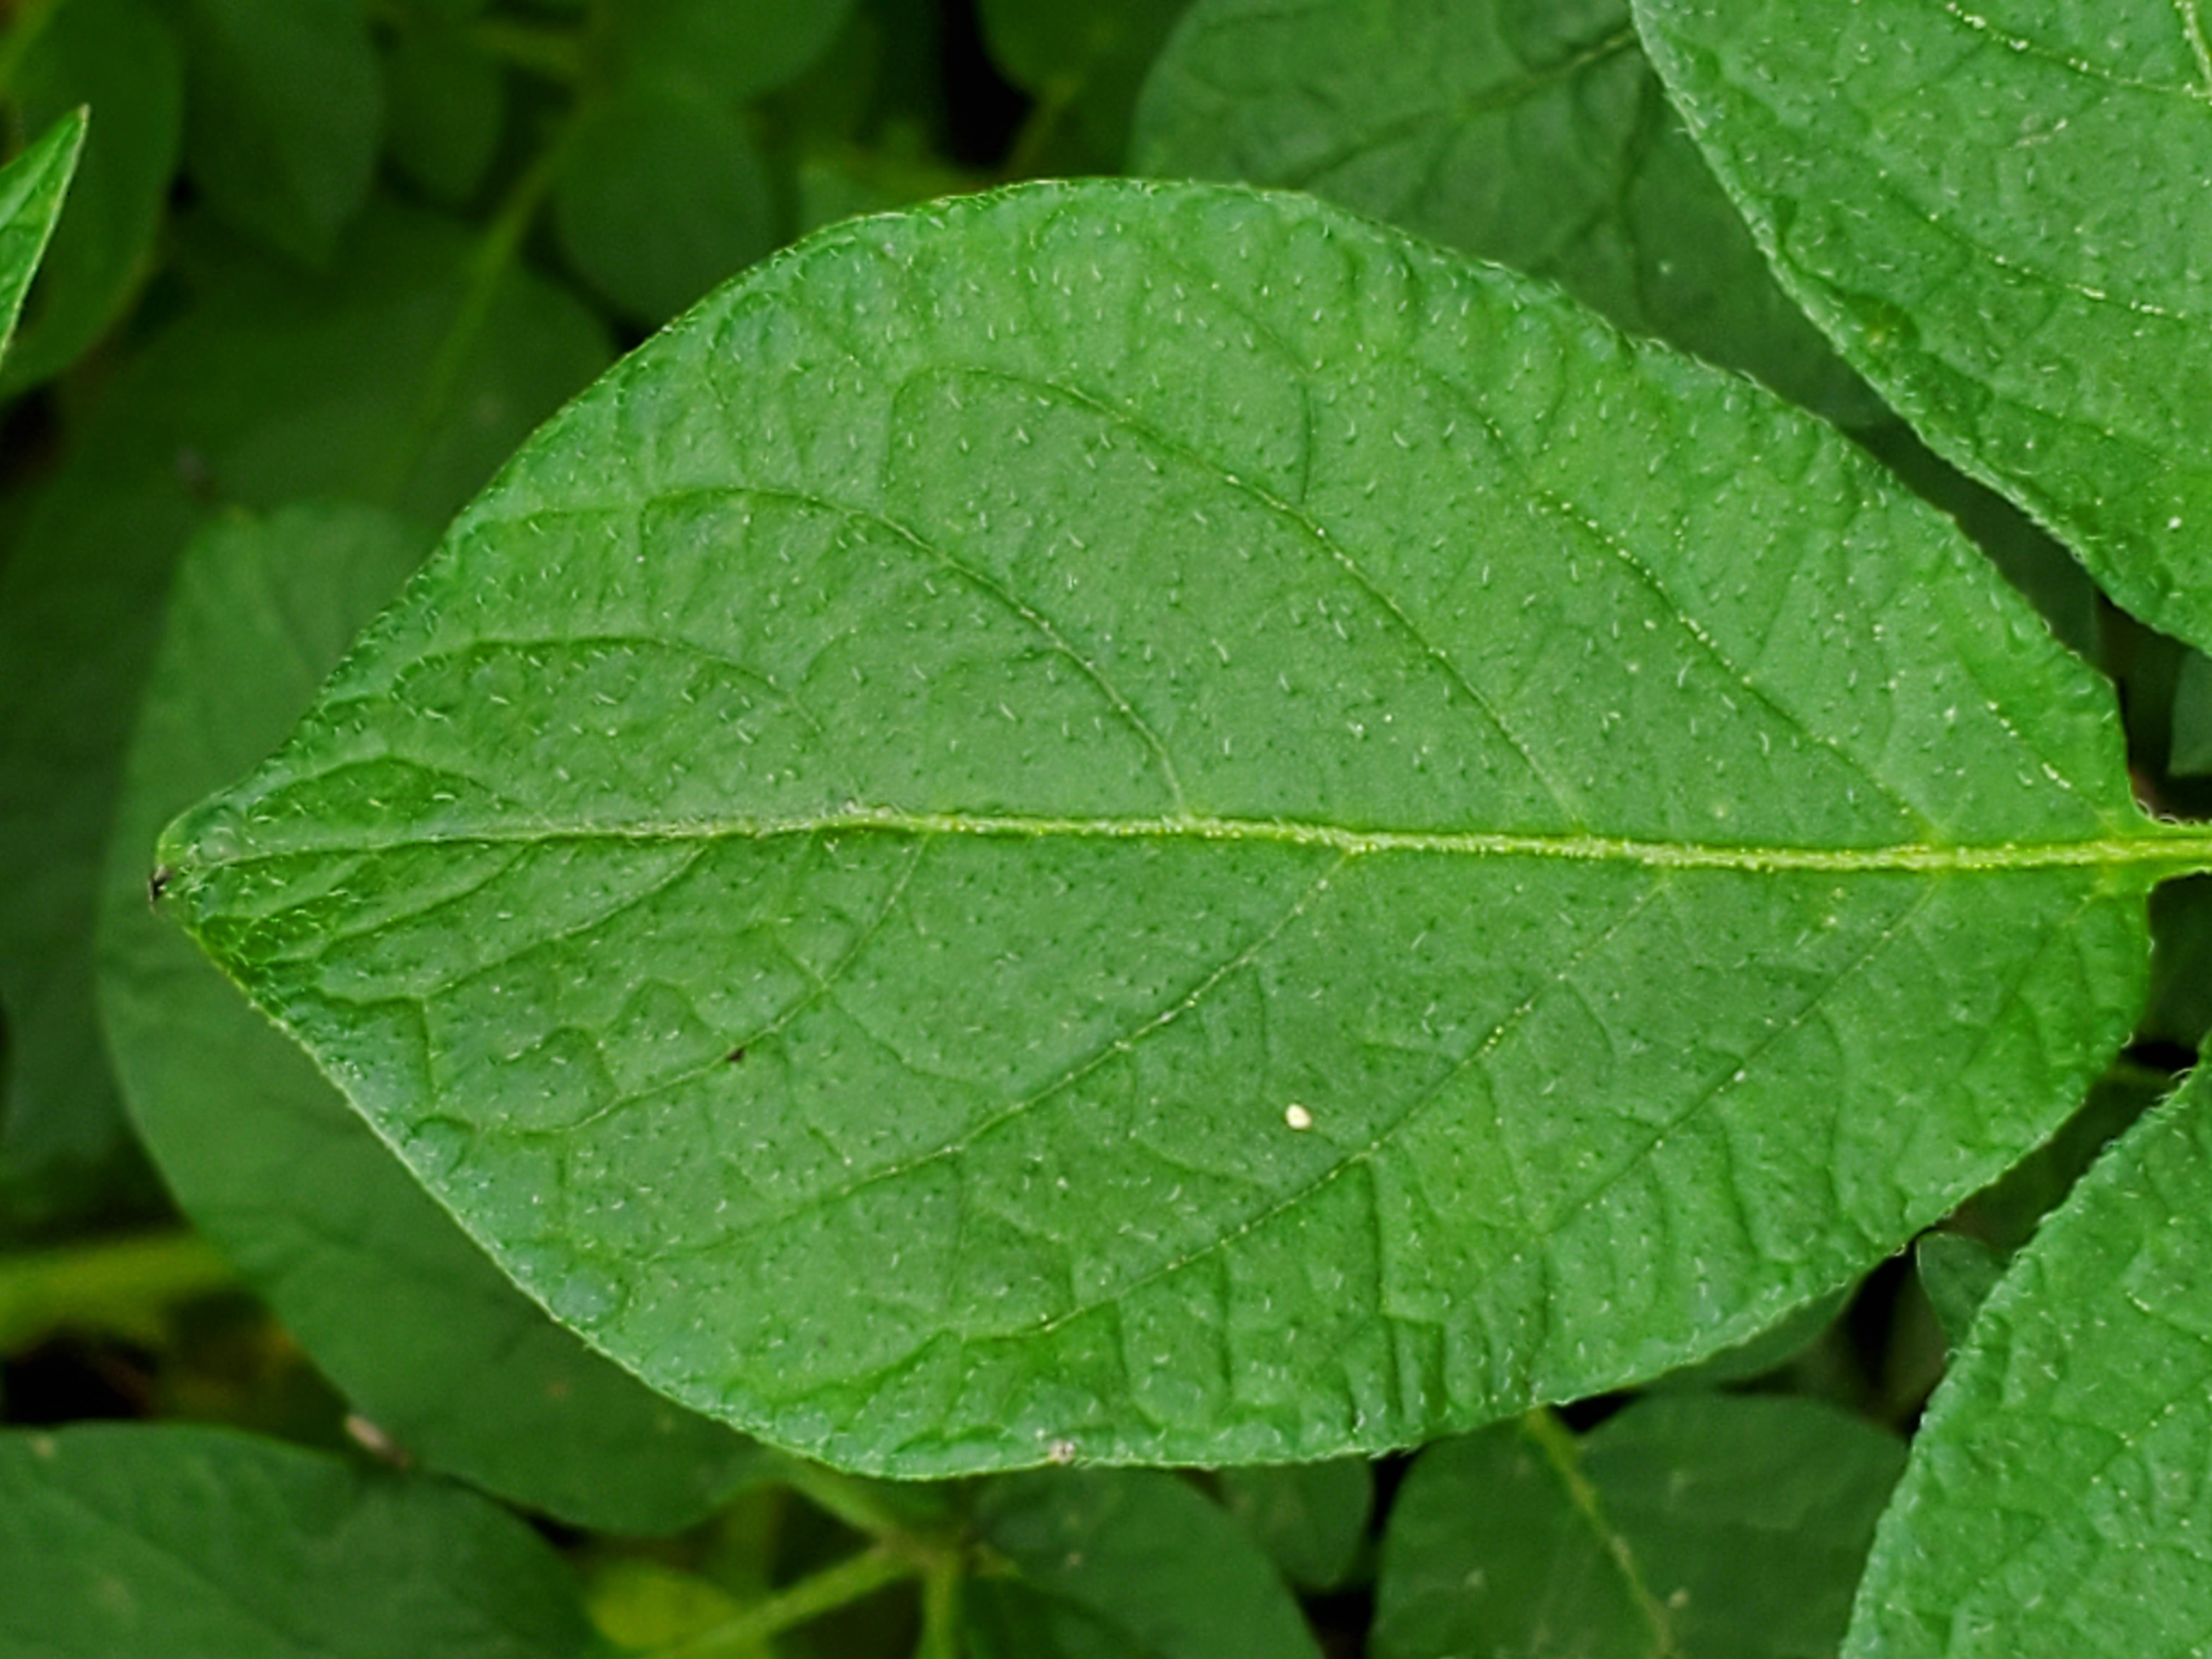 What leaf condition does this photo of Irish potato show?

healthy
